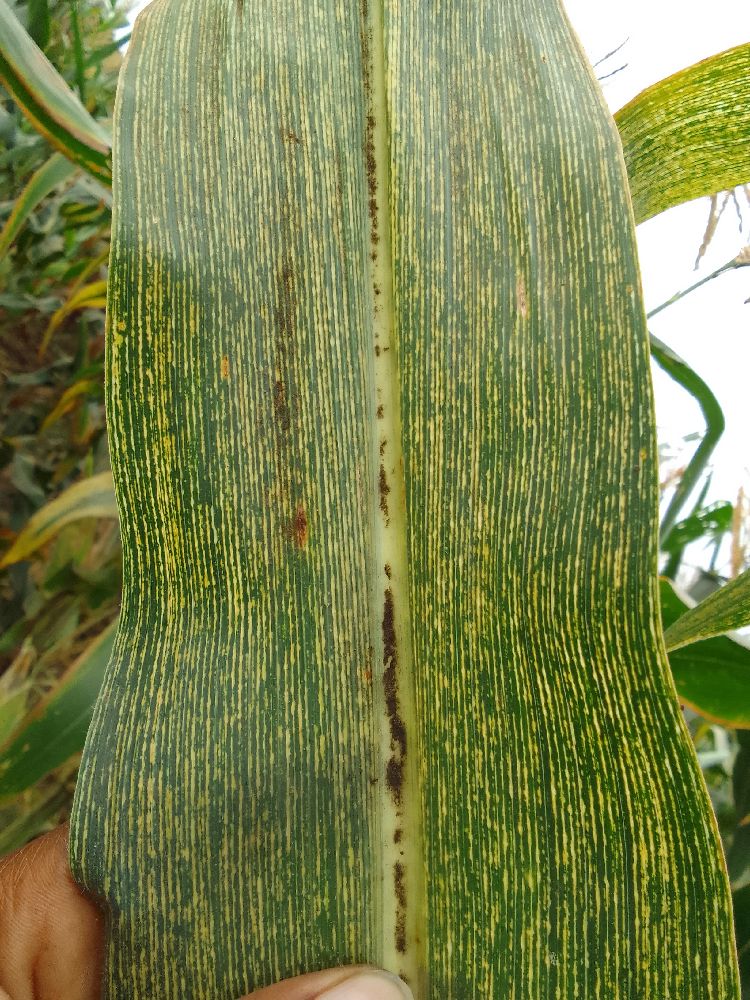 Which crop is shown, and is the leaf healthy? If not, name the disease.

maize, maize streak virus
